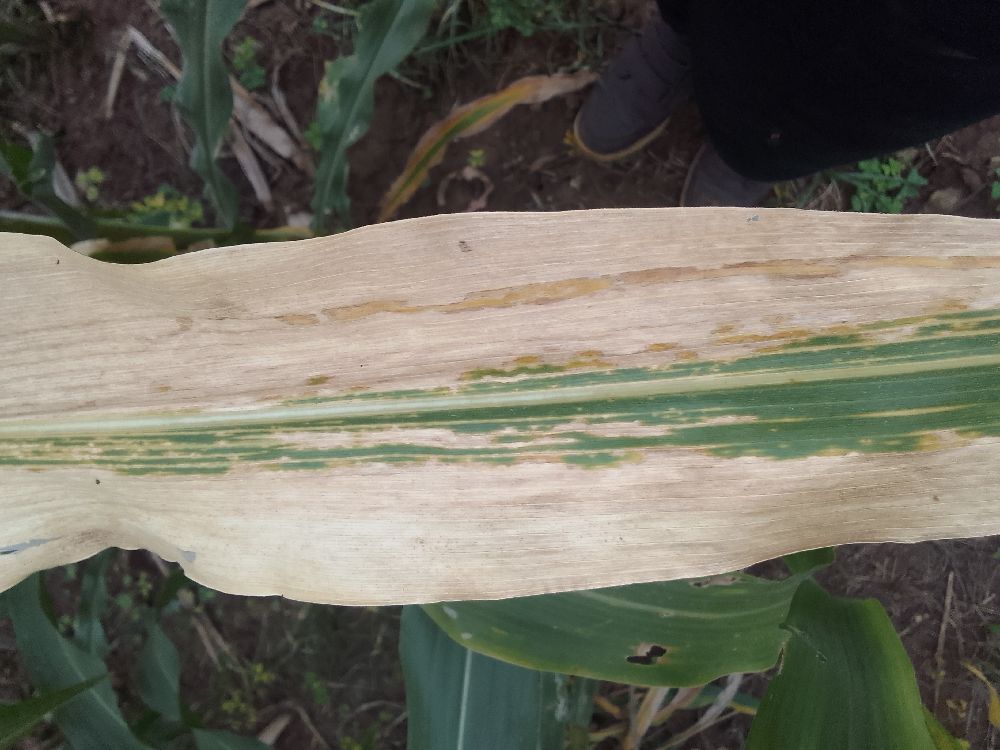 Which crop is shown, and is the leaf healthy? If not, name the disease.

maize, maize lethal necrosis
